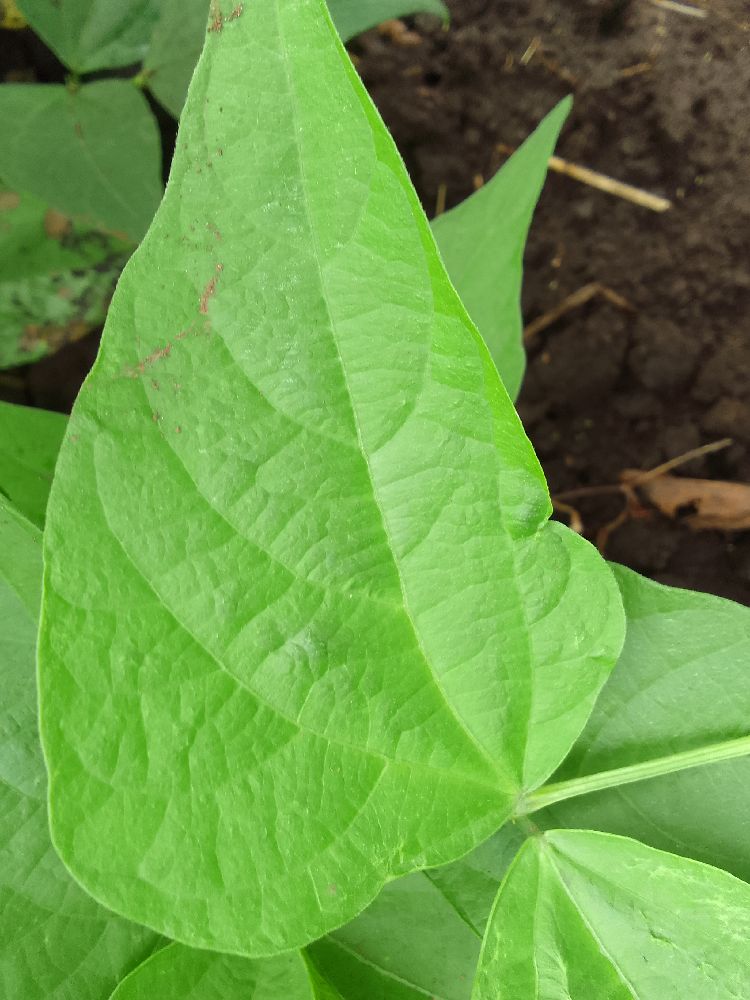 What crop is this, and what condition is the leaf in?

common bean, healthy
